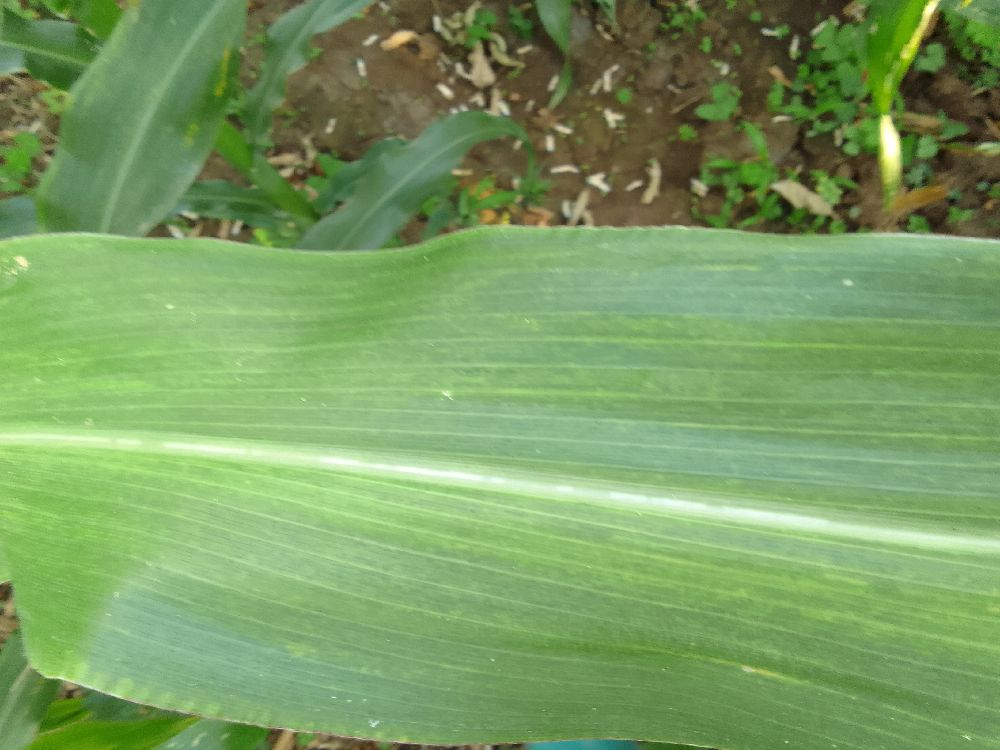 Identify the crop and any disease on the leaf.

maize, maize lethal necrosis
